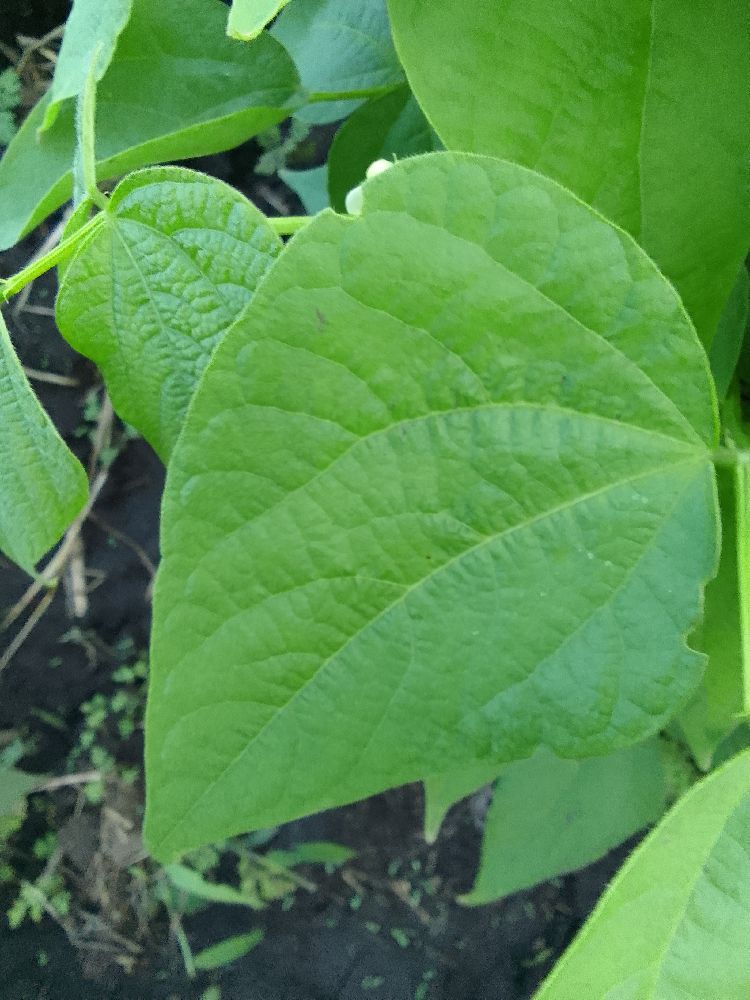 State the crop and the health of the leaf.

common bean, healthy
